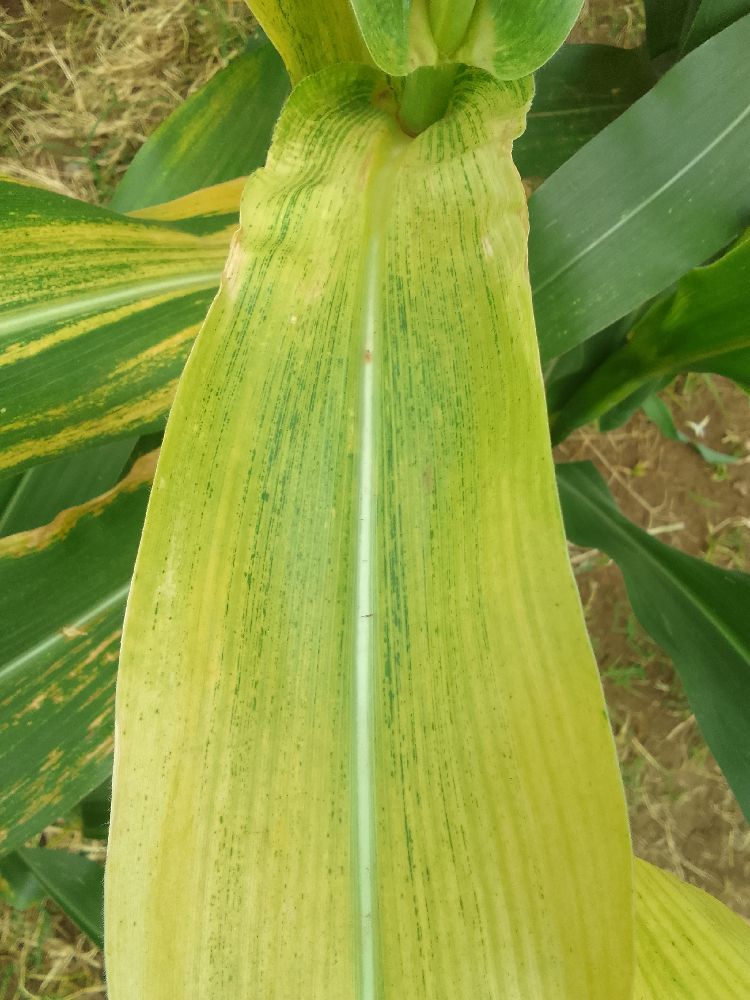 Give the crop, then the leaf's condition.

maize, maize lethal necrosis
